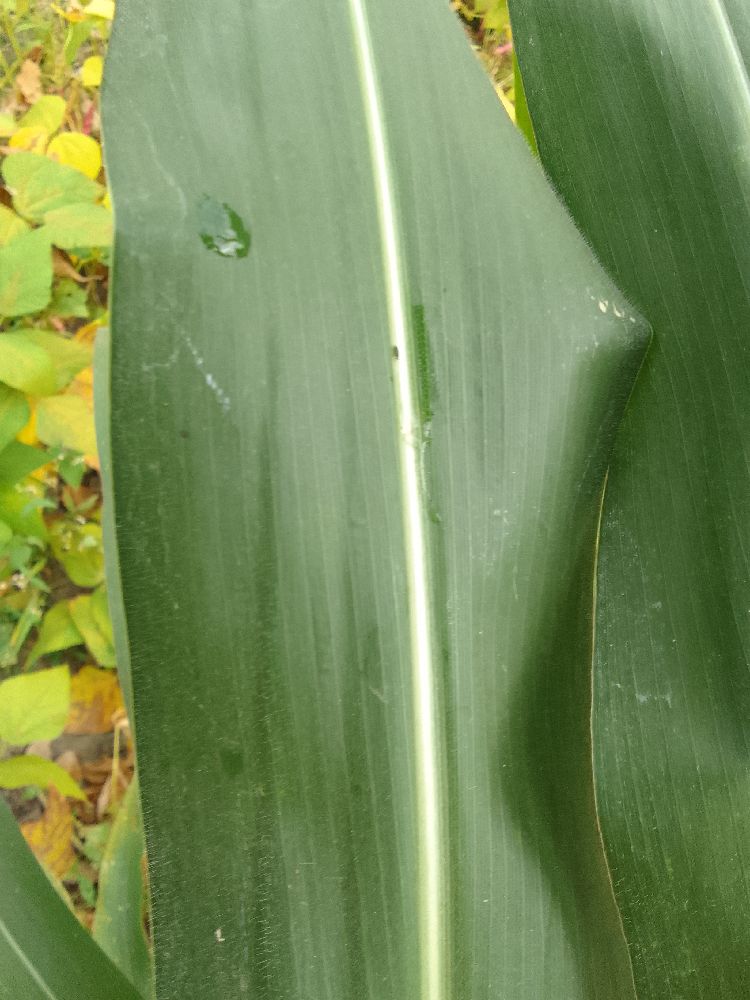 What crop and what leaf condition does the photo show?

maize, healthy
